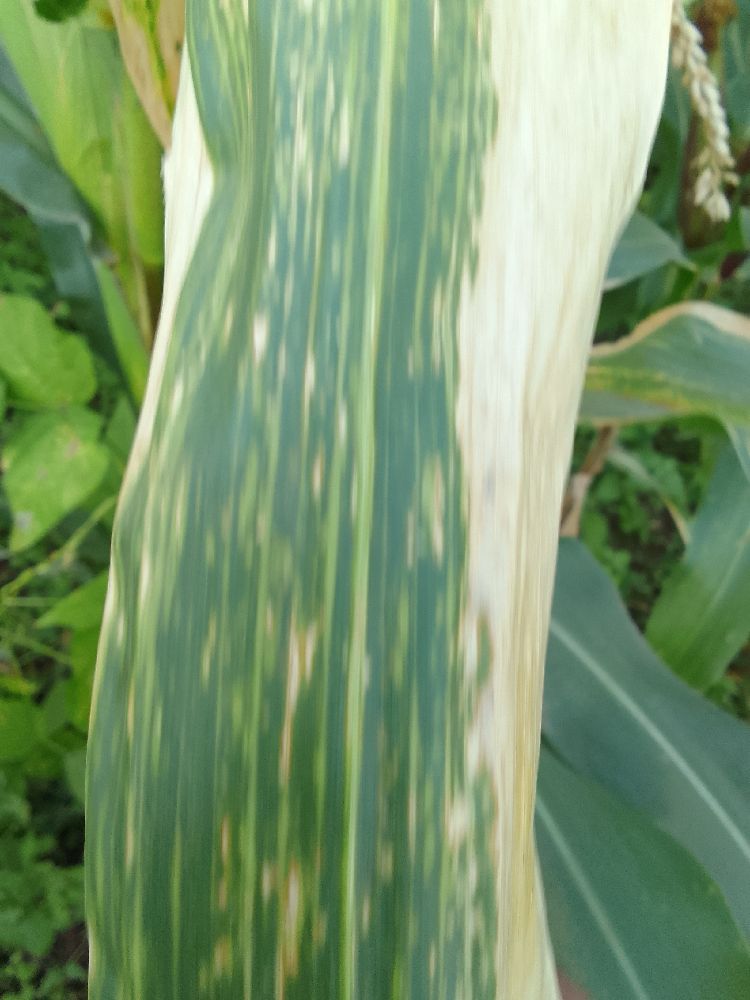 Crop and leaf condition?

maize, maize lethal necrosis
